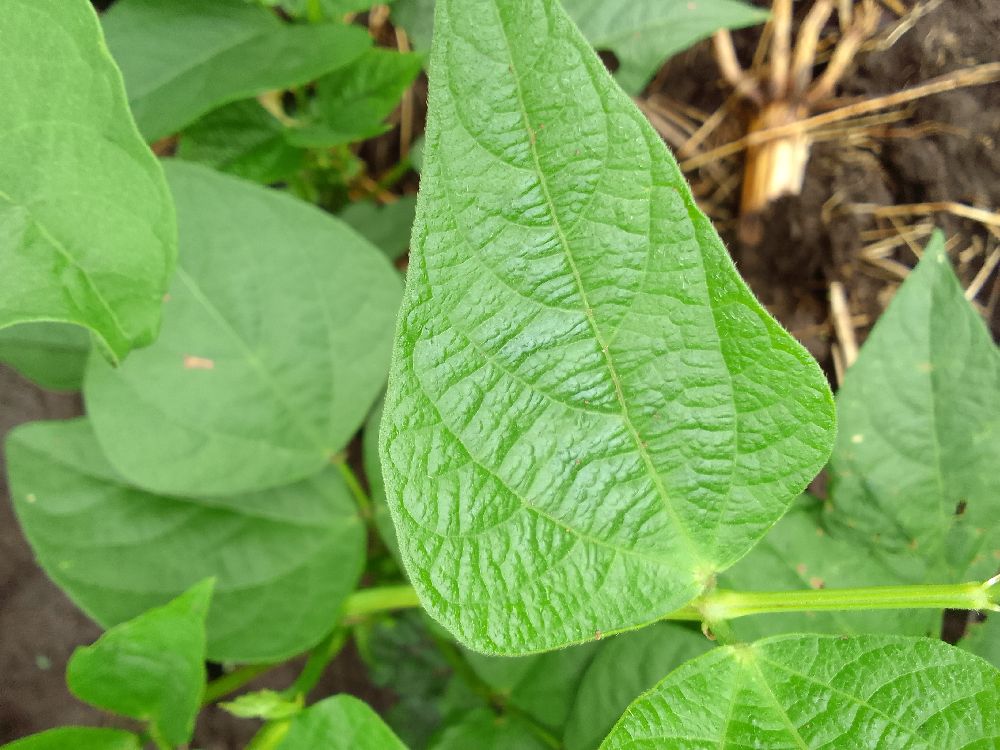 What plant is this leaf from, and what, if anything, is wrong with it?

common bean, healthy
